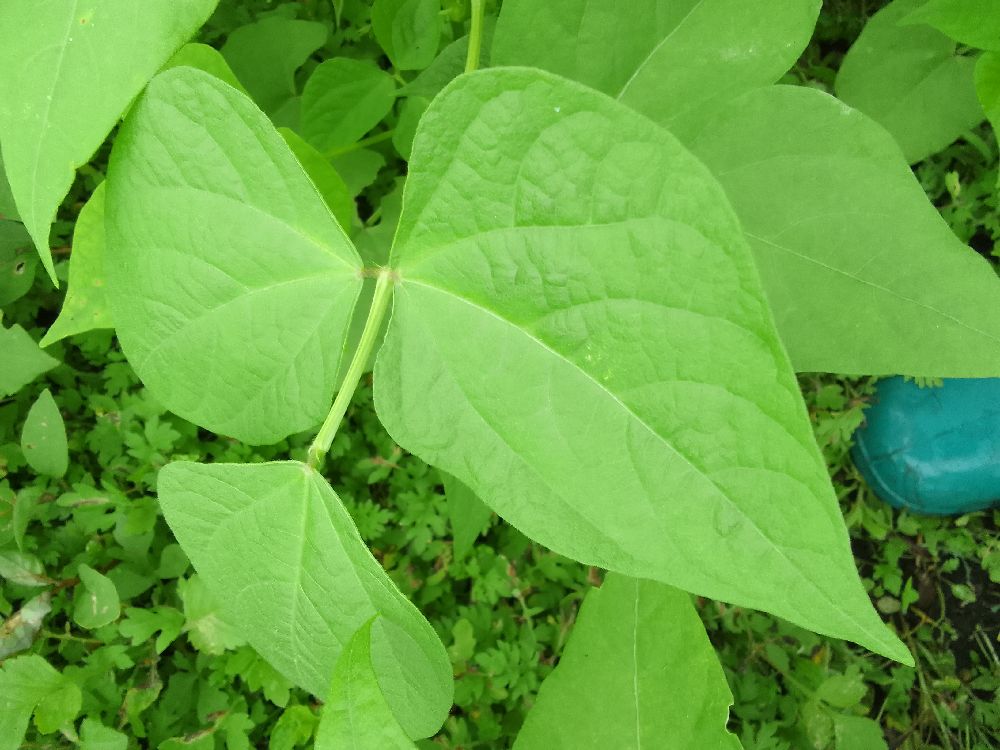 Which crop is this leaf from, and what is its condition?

common bean, healthy
